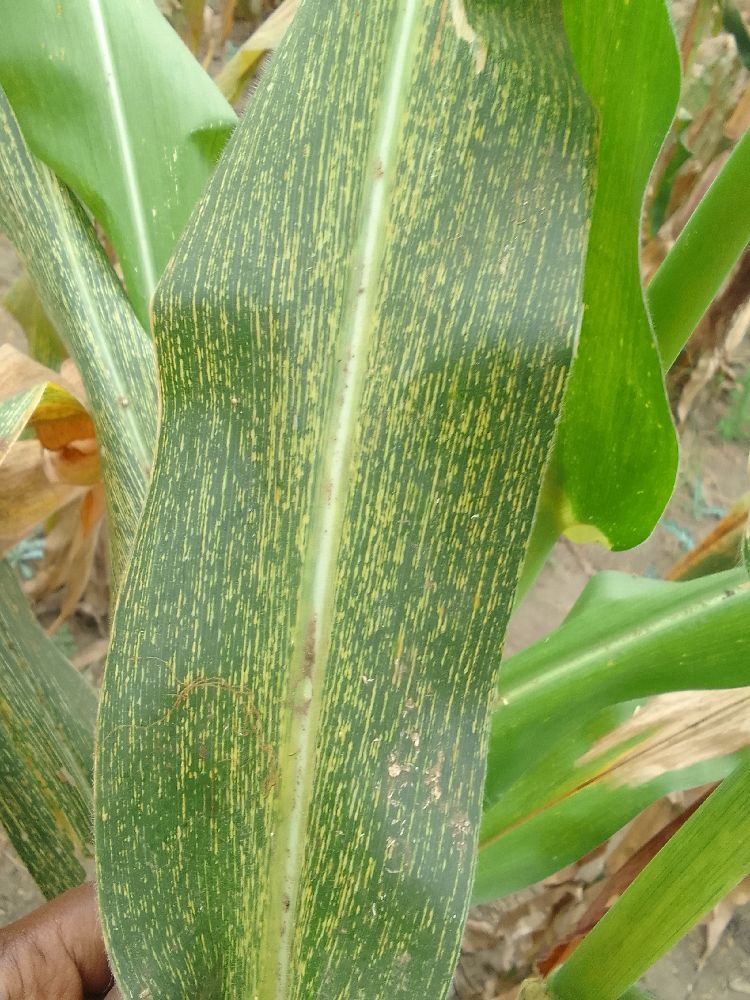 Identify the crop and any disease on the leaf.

maize, maize streak virus
